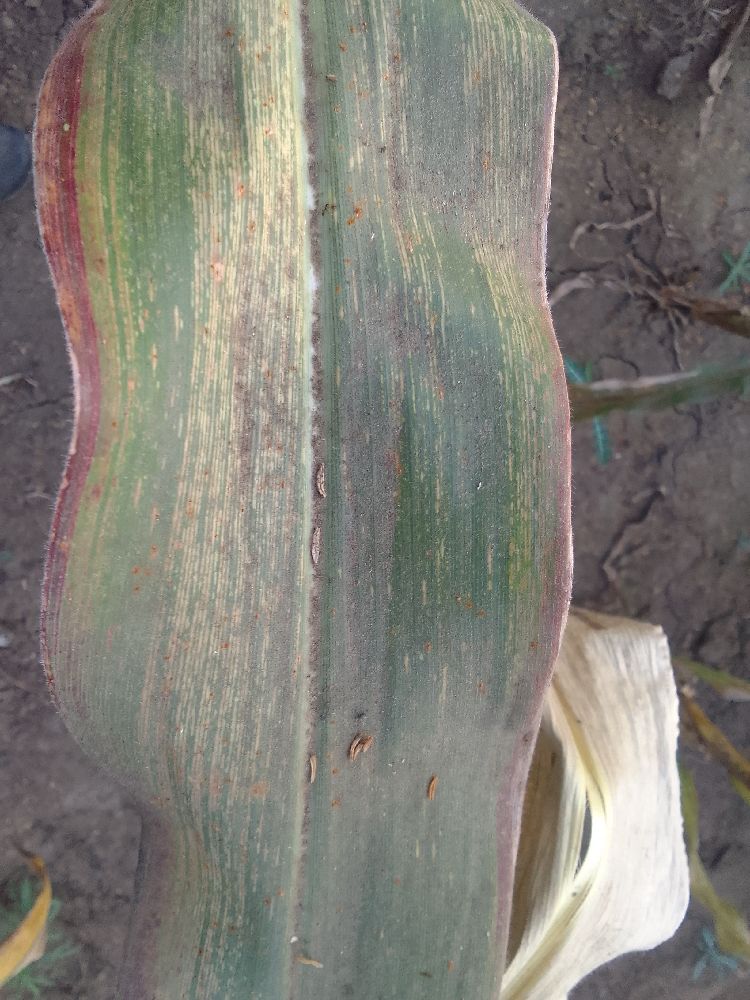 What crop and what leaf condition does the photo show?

maize, maize streak virus
